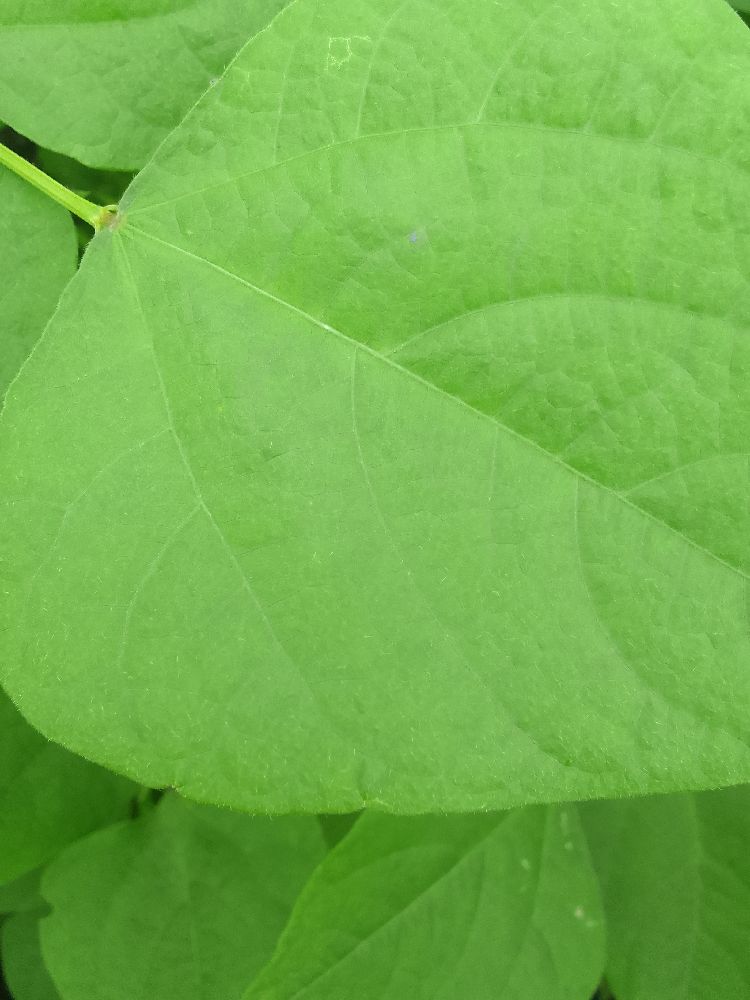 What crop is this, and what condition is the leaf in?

common bean, healthy
